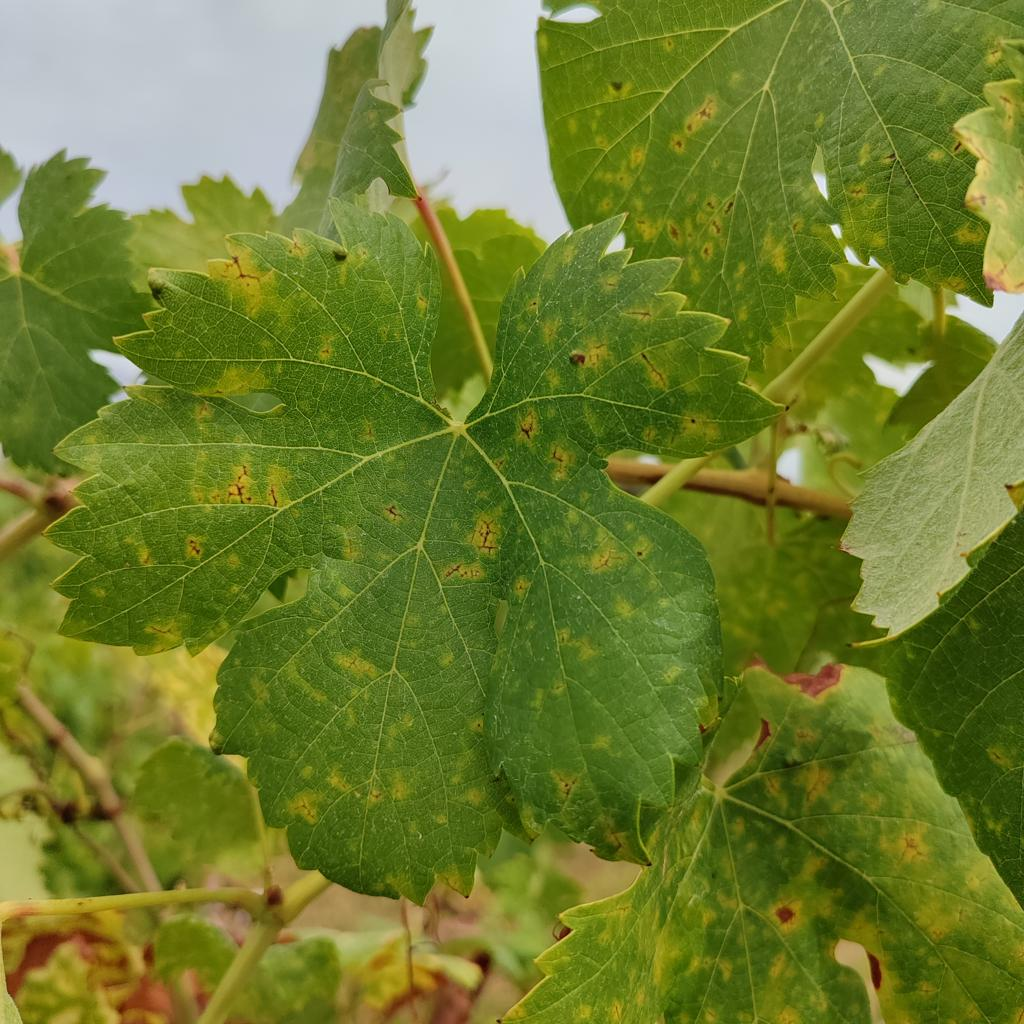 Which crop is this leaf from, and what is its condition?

grapevine, esca complex
